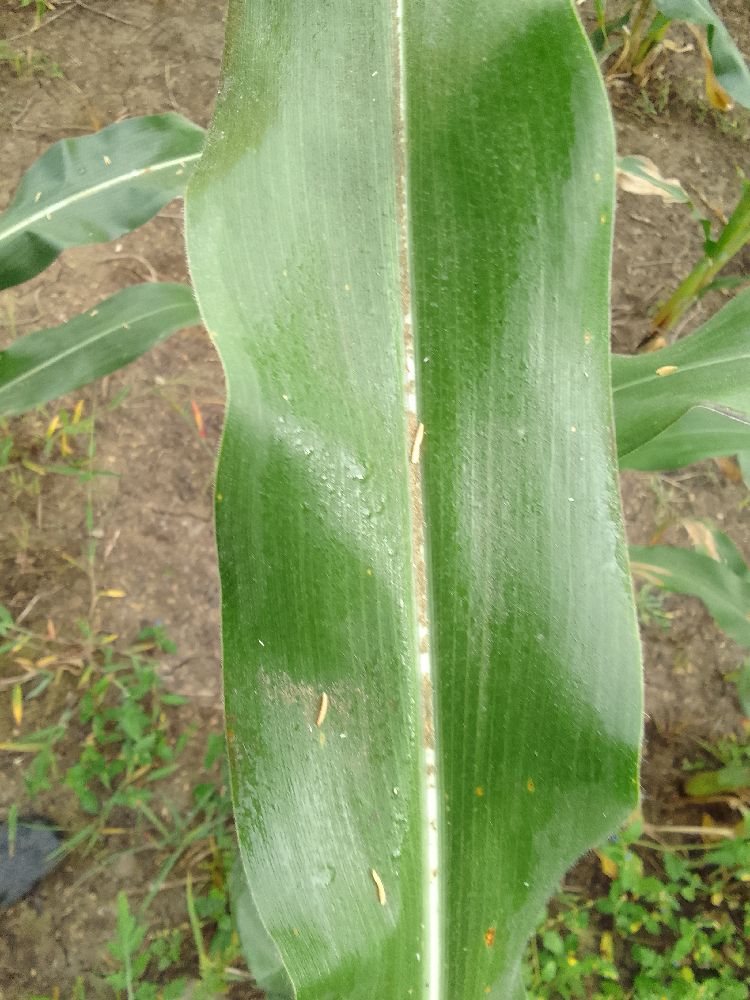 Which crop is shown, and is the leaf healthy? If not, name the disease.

maize, healthy
